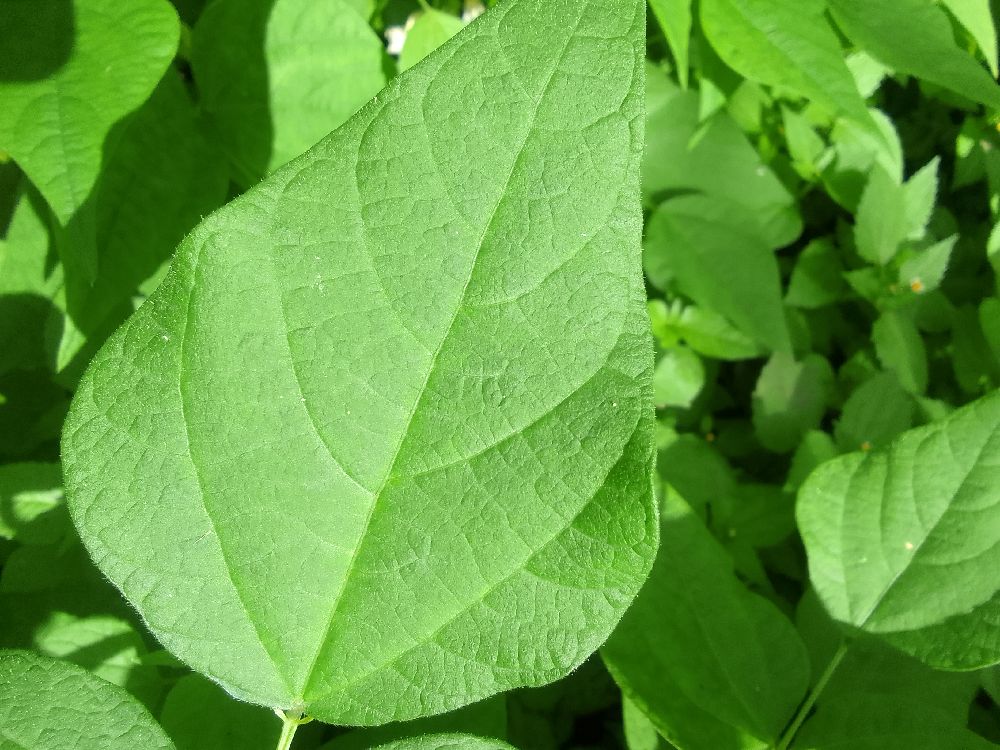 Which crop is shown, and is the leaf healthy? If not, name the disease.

common bean, healthy
